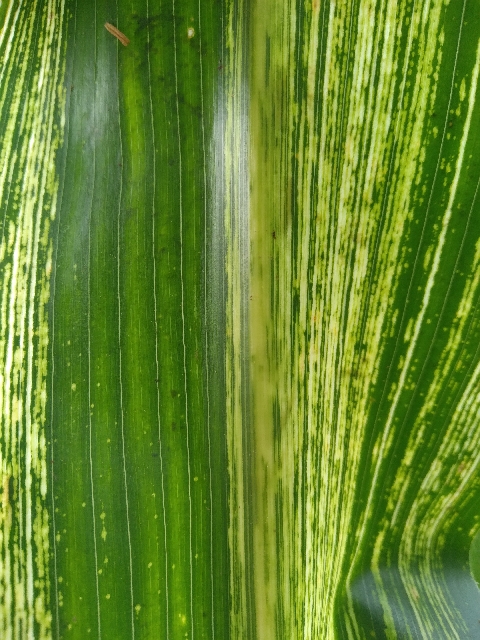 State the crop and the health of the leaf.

maize, maize streak virus
